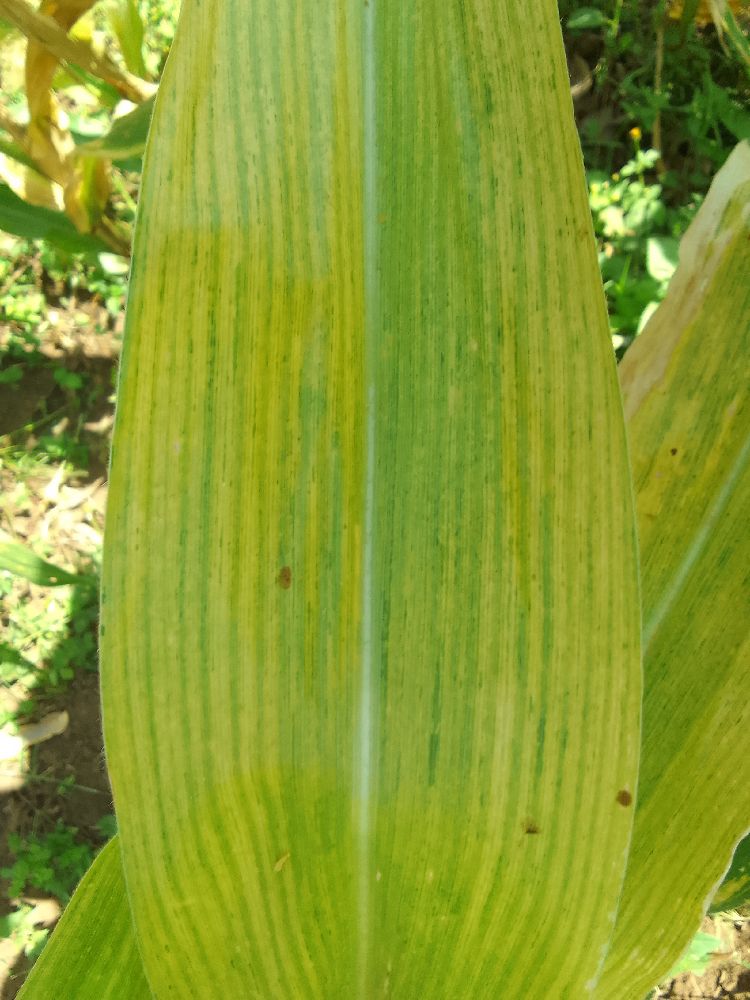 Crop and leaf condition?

maize, maize lethal necrosis
